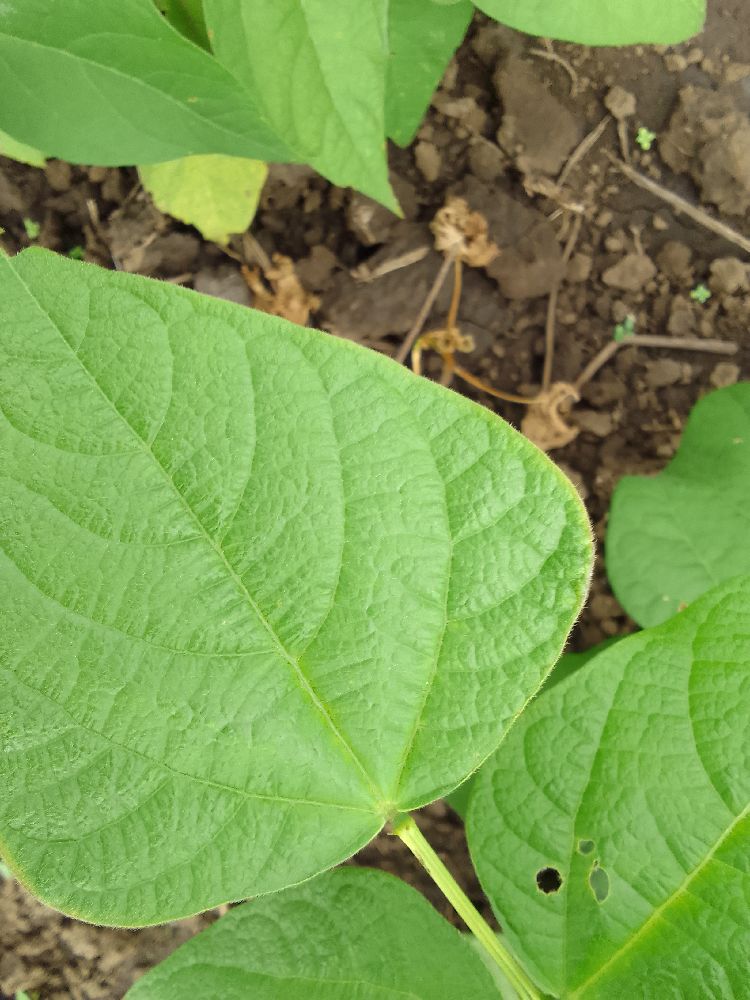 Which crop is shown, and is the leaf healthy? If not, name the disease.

common bean, healthy
